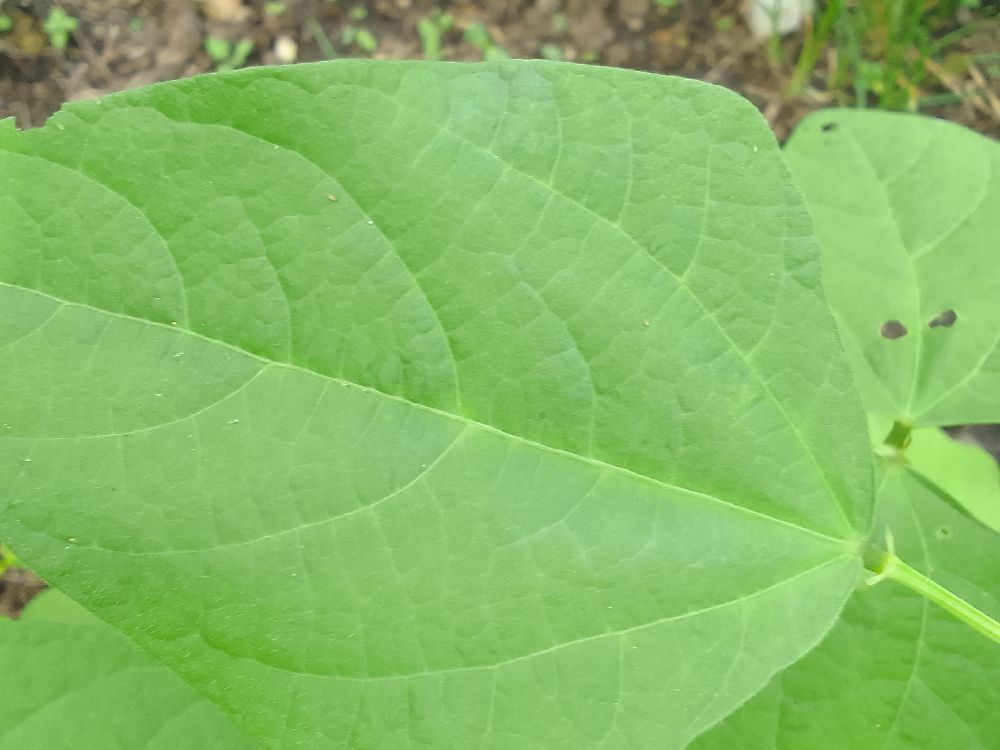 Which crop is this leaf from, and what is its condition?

common bean, healthy
